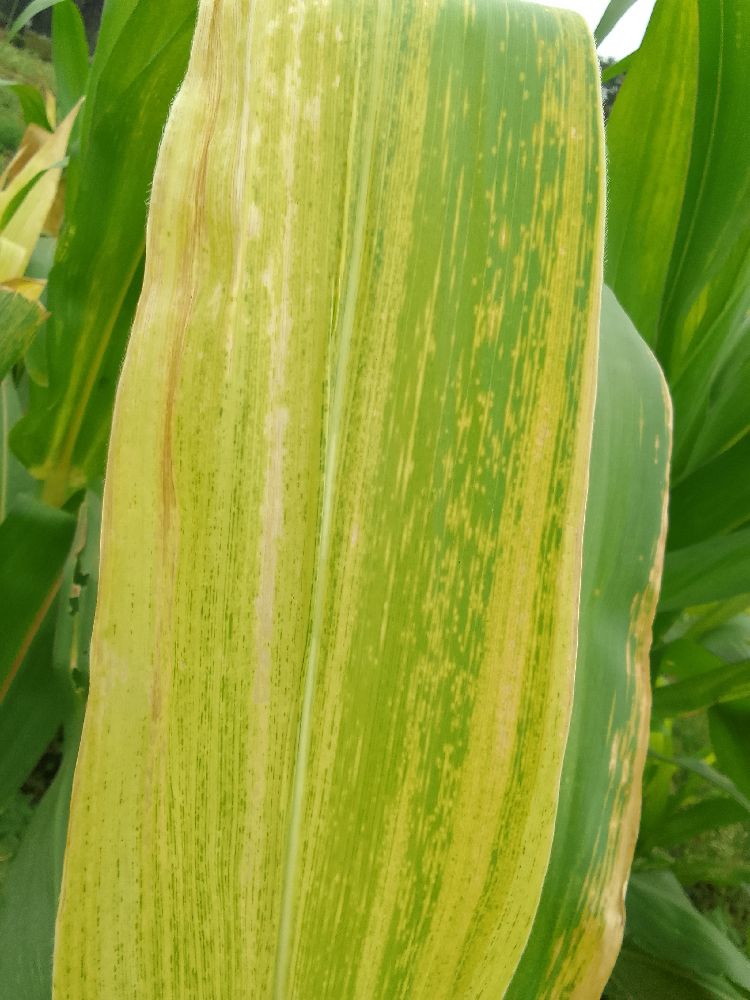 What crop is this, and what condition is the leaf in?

maize, maize lethal necrosis
